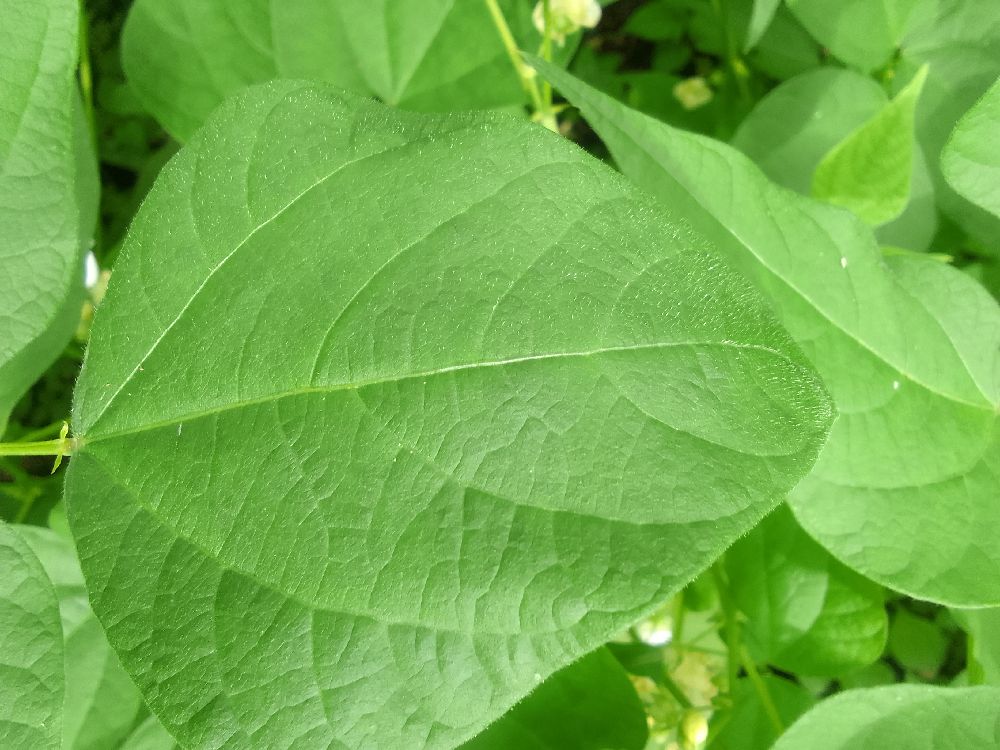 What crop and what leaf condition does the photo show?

common bean, healthy
